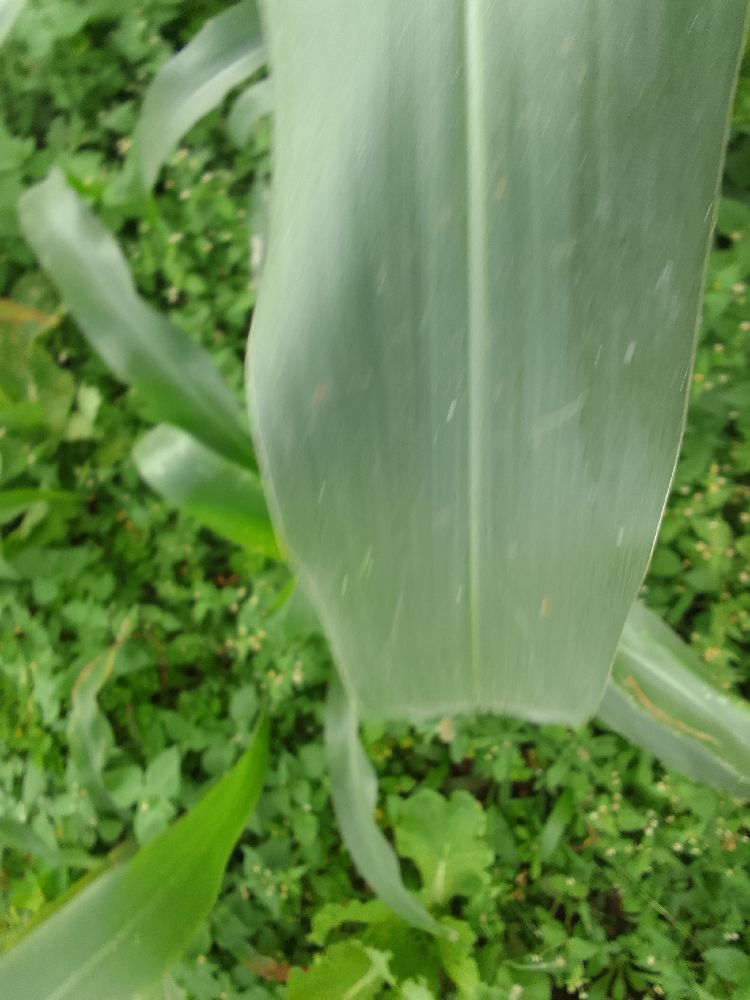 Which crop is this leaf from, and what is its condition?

maize, healthy
